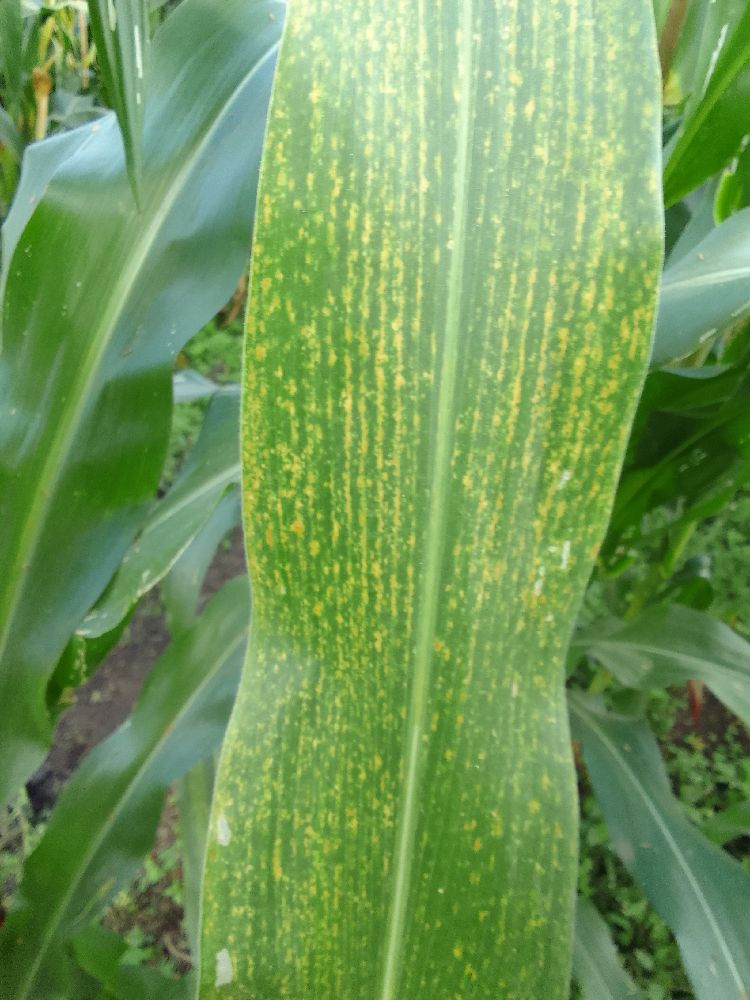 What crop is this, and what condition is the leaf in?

maize, maize lethal necrosis
